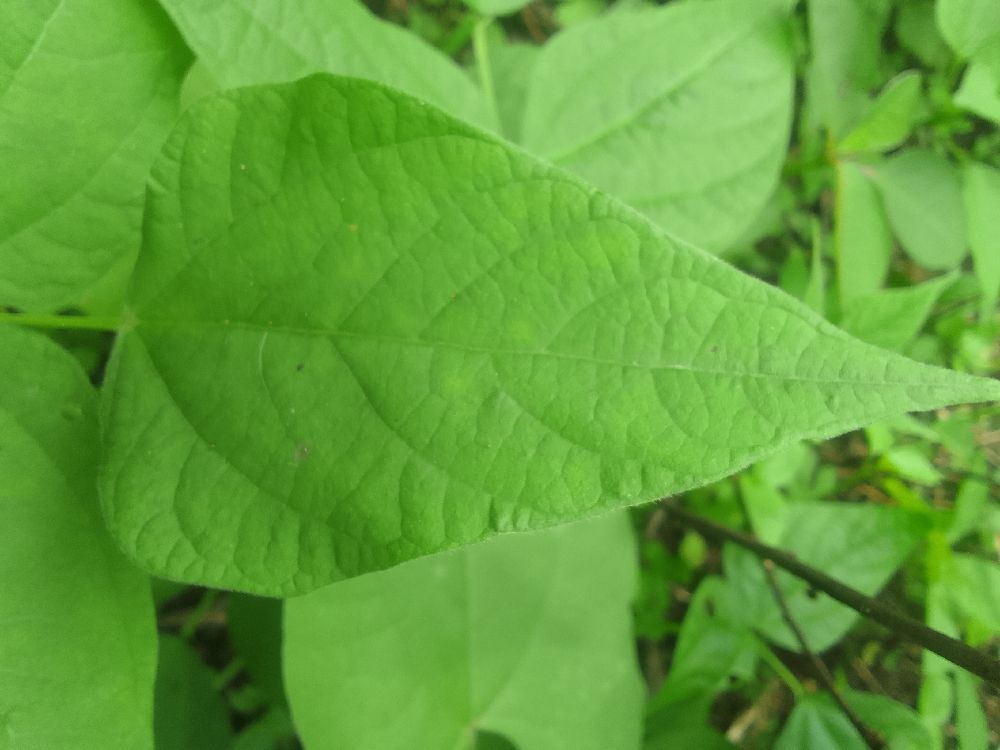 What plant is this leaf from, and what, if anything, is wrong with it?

common bean, healthy
